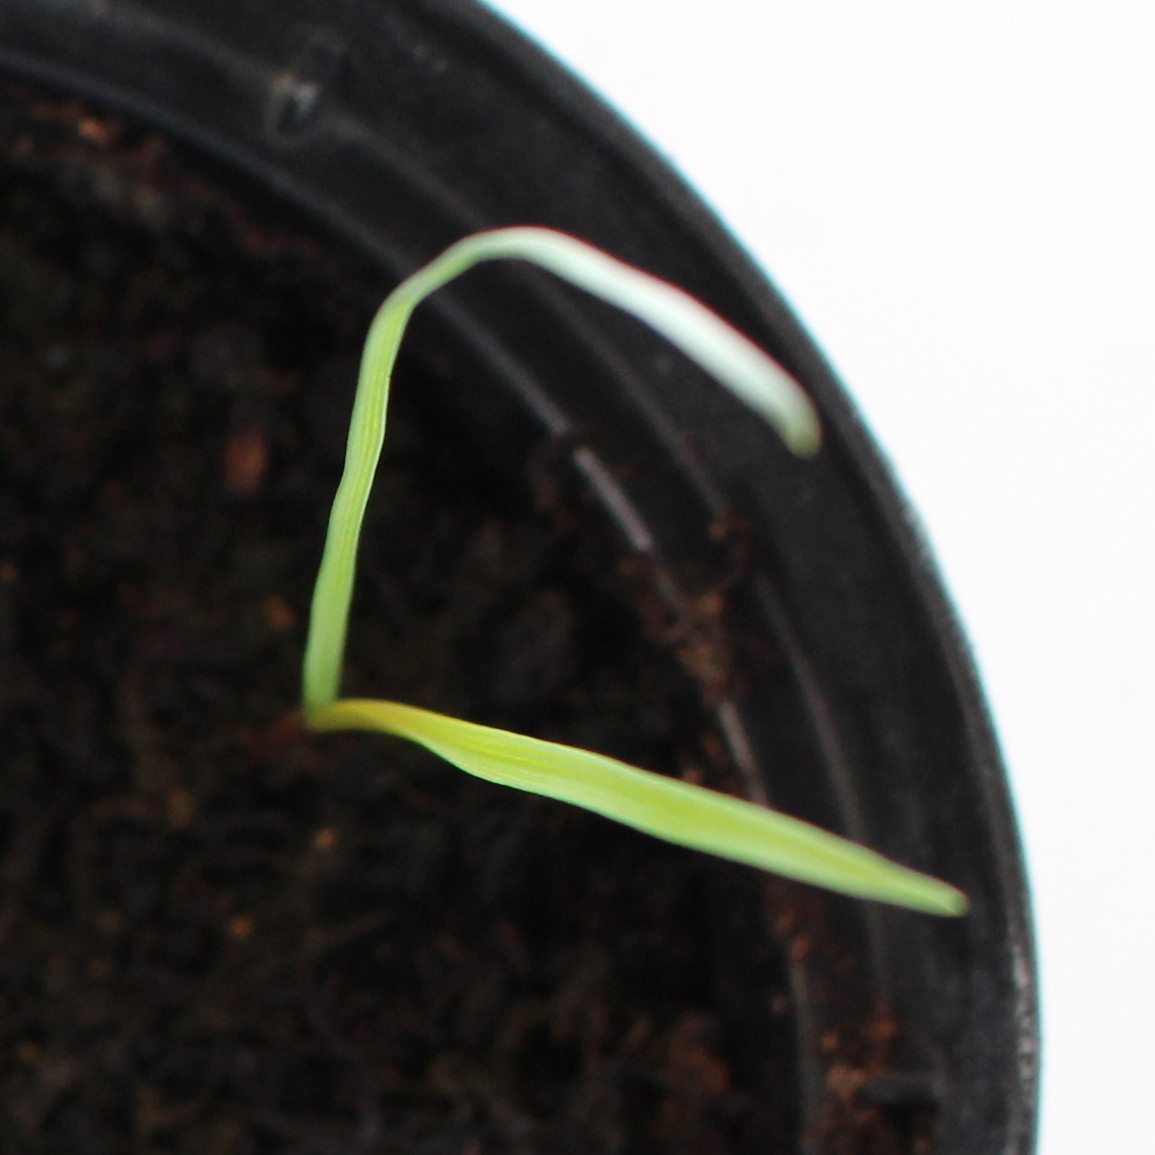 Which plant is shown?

Lolium multiflorum
